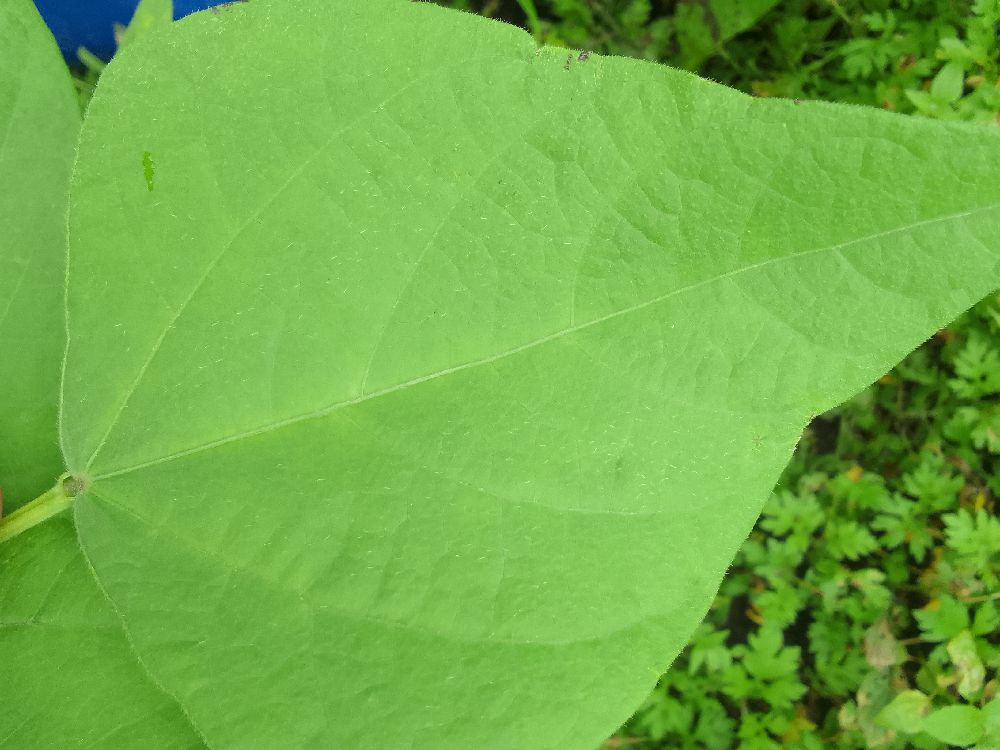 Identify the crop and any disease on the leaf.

common bean, healthy
